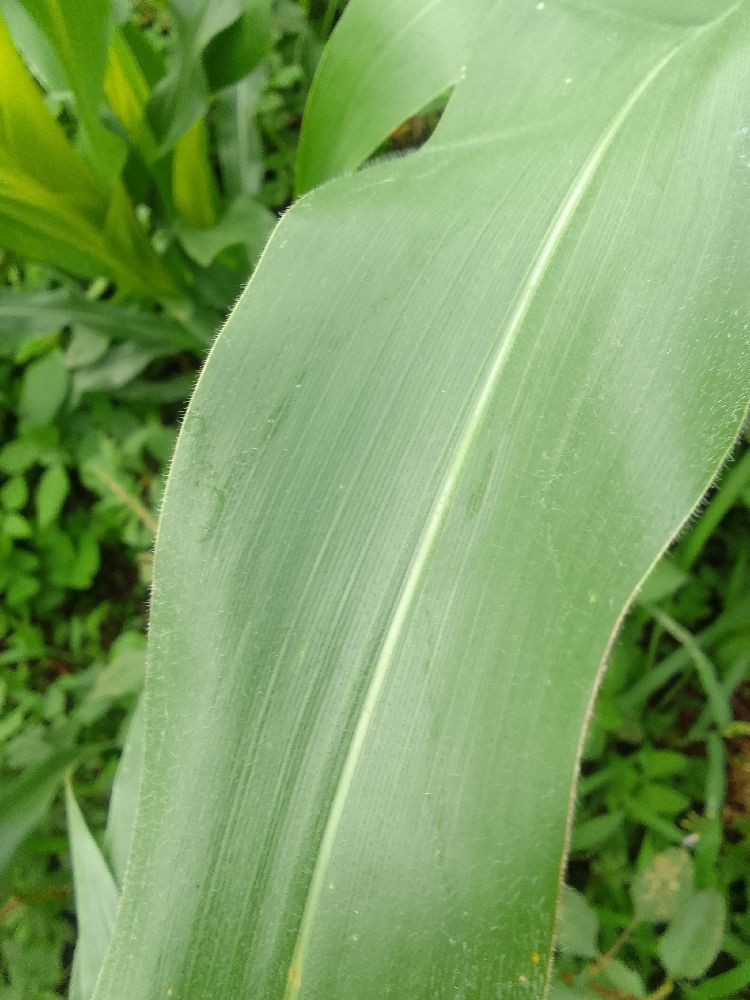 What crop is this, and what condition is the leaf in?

maize, healthy
